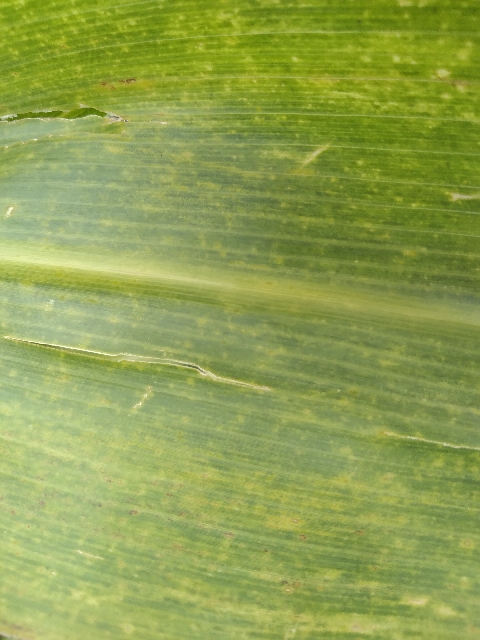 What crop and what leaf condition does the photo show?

maize, maize lethal necrosis
